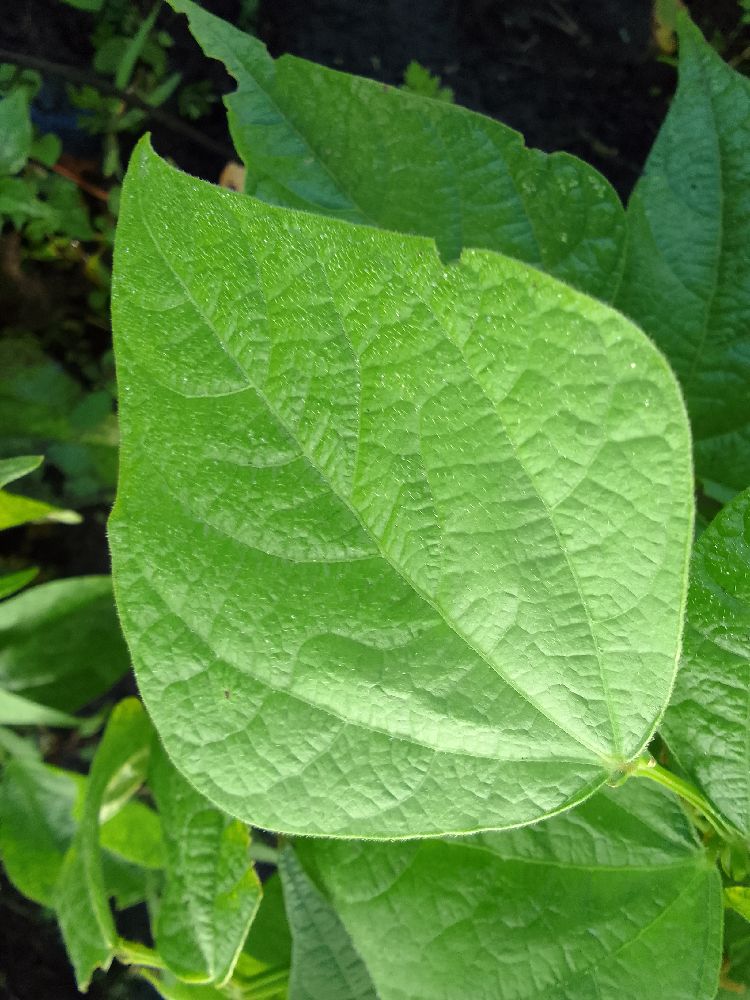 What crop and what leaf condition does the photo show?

common bean, healthy
